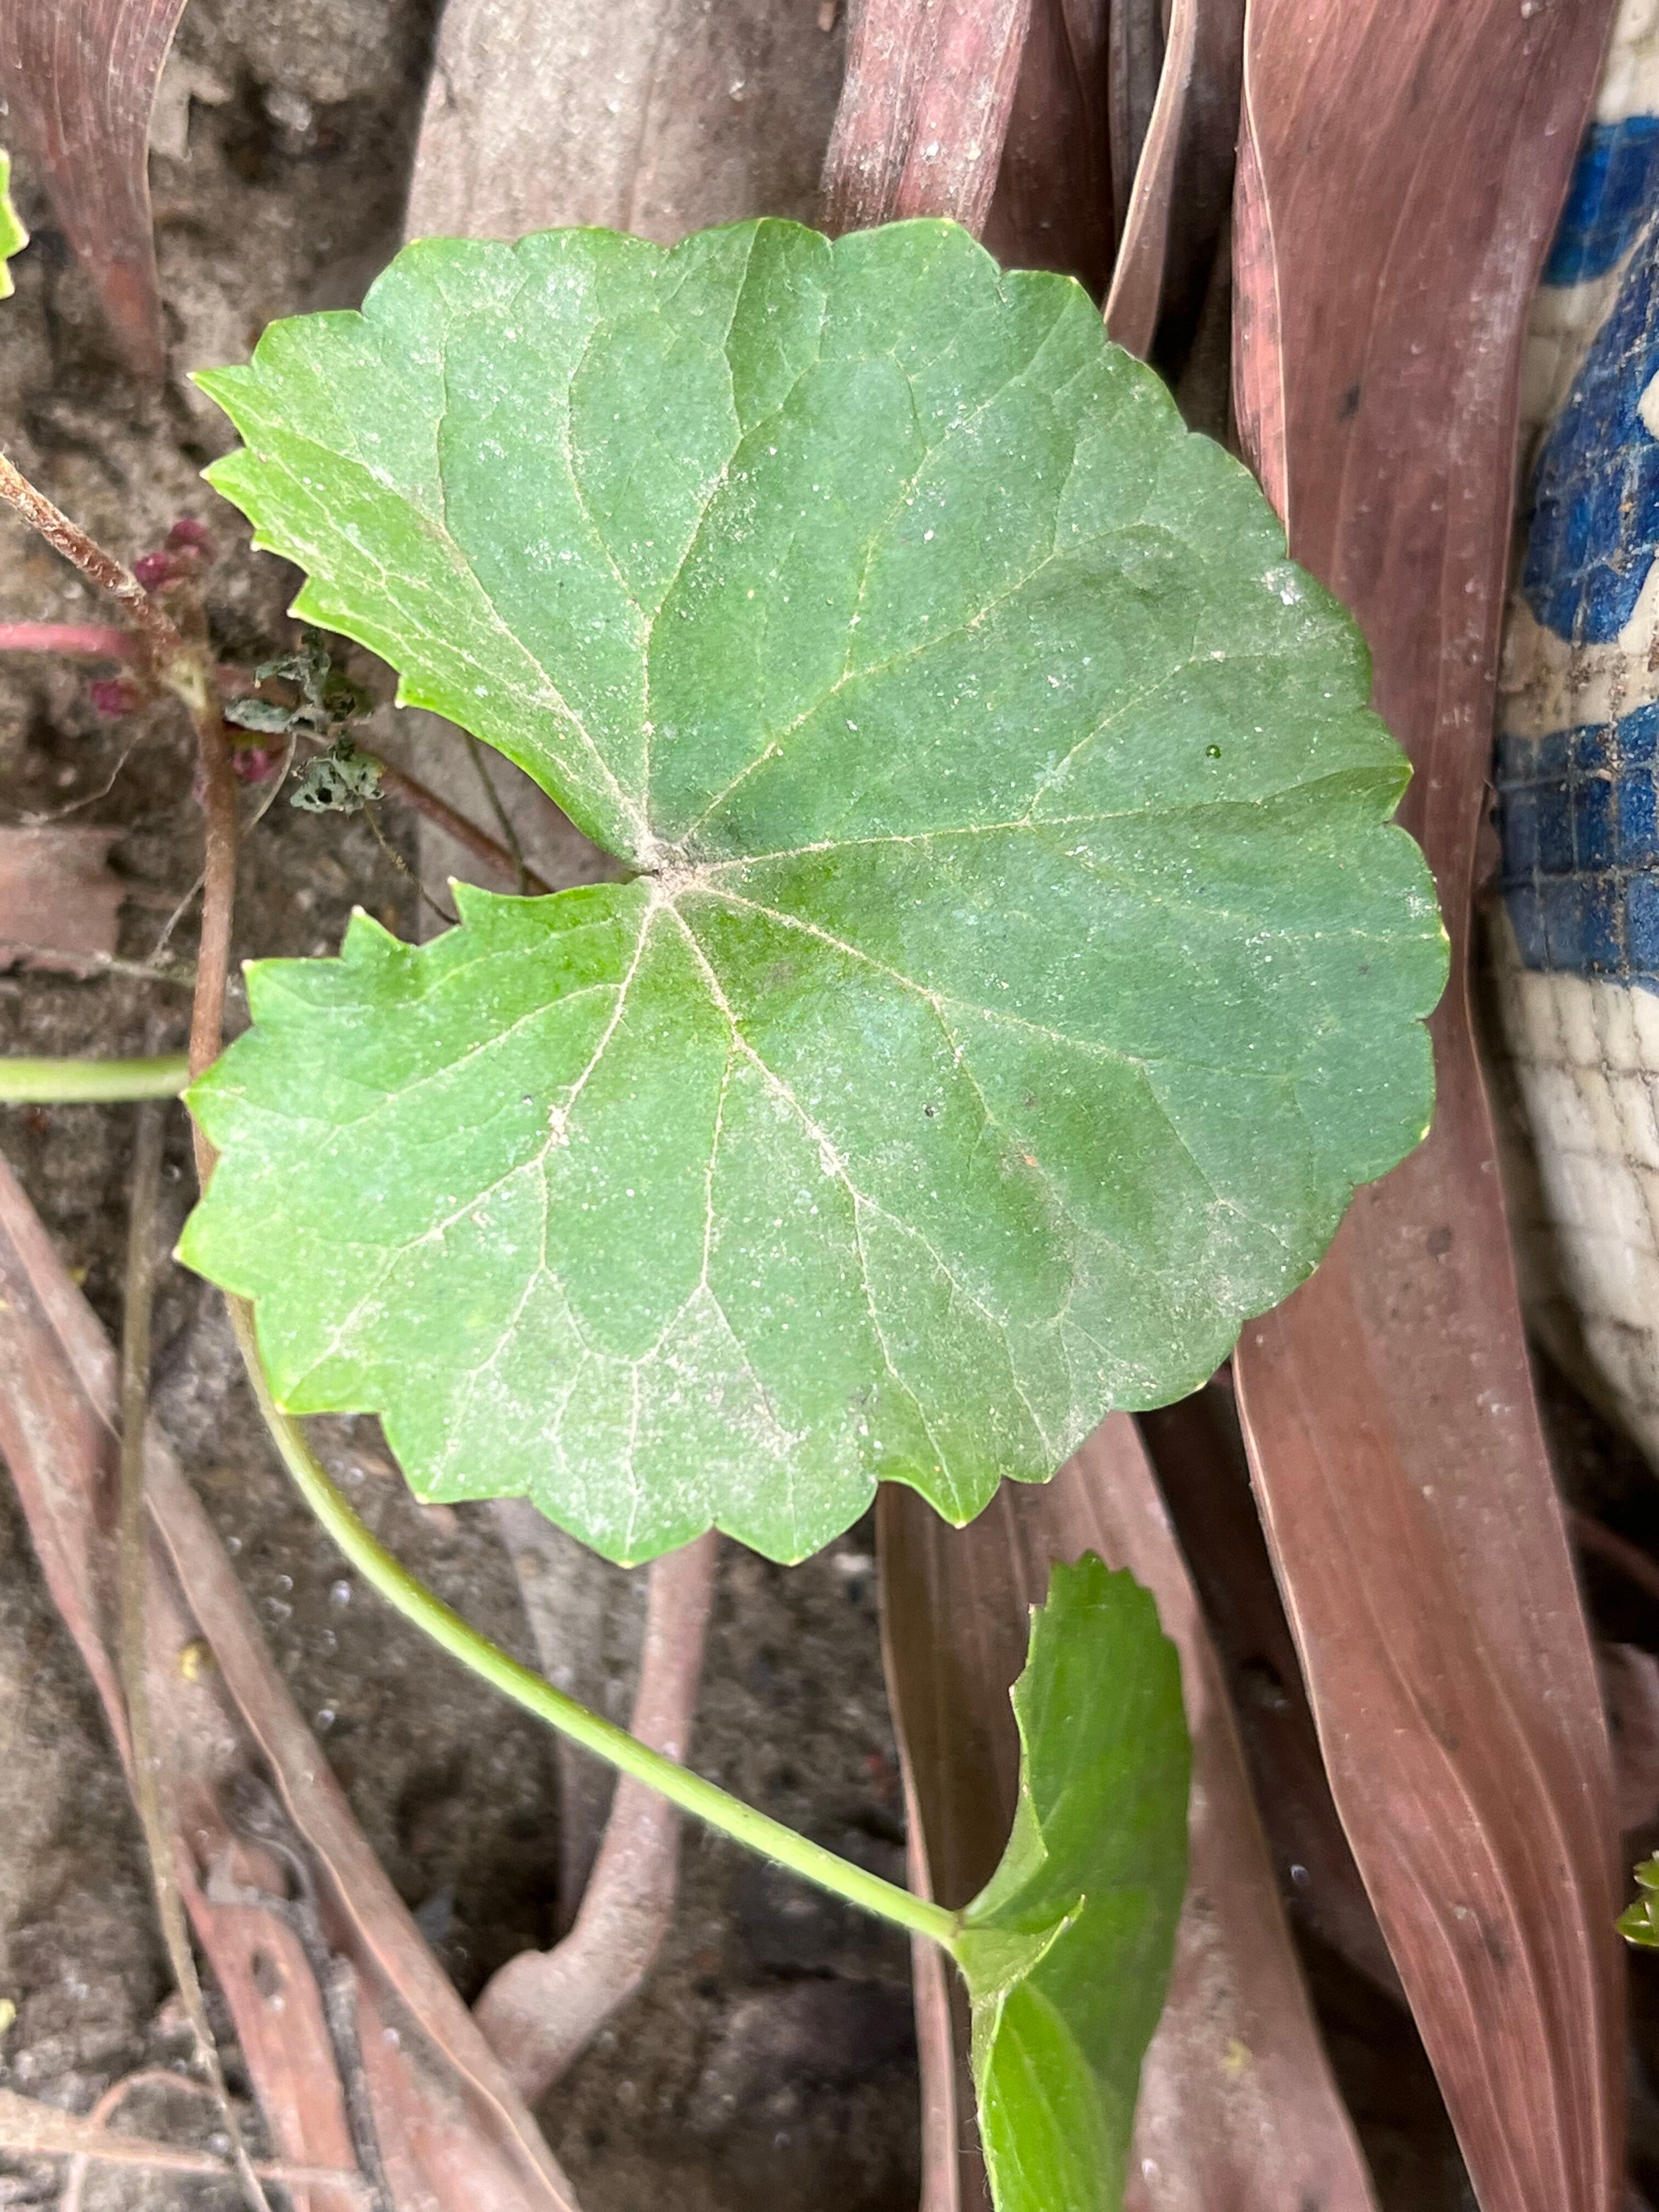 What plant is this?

thankuni
